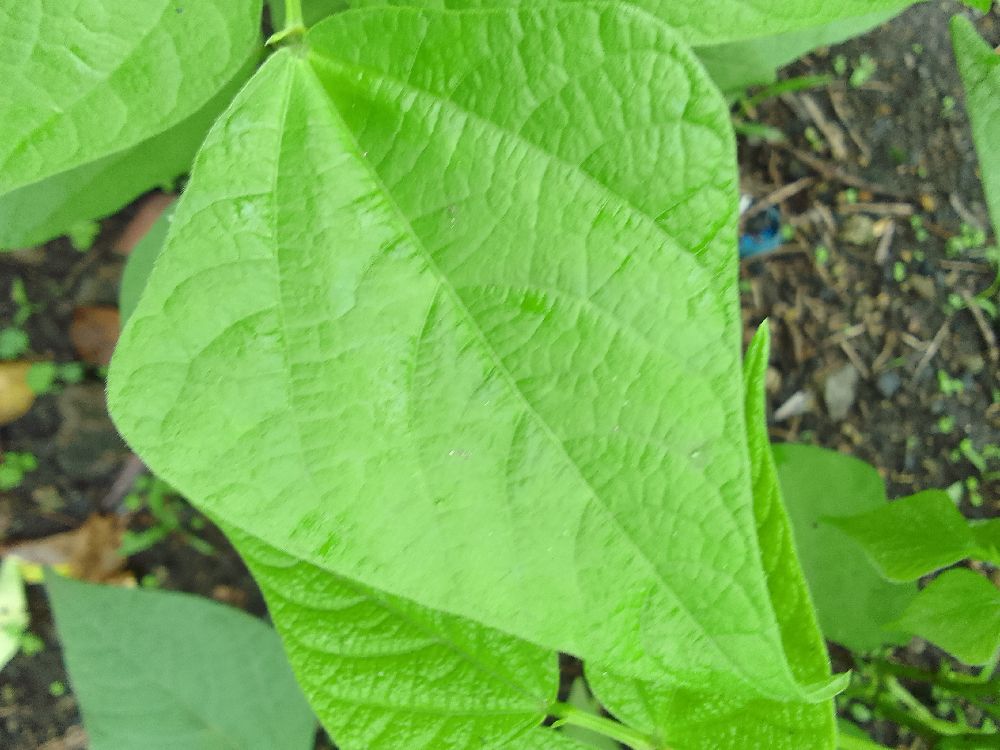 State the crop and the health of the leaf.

common bean, healthy
